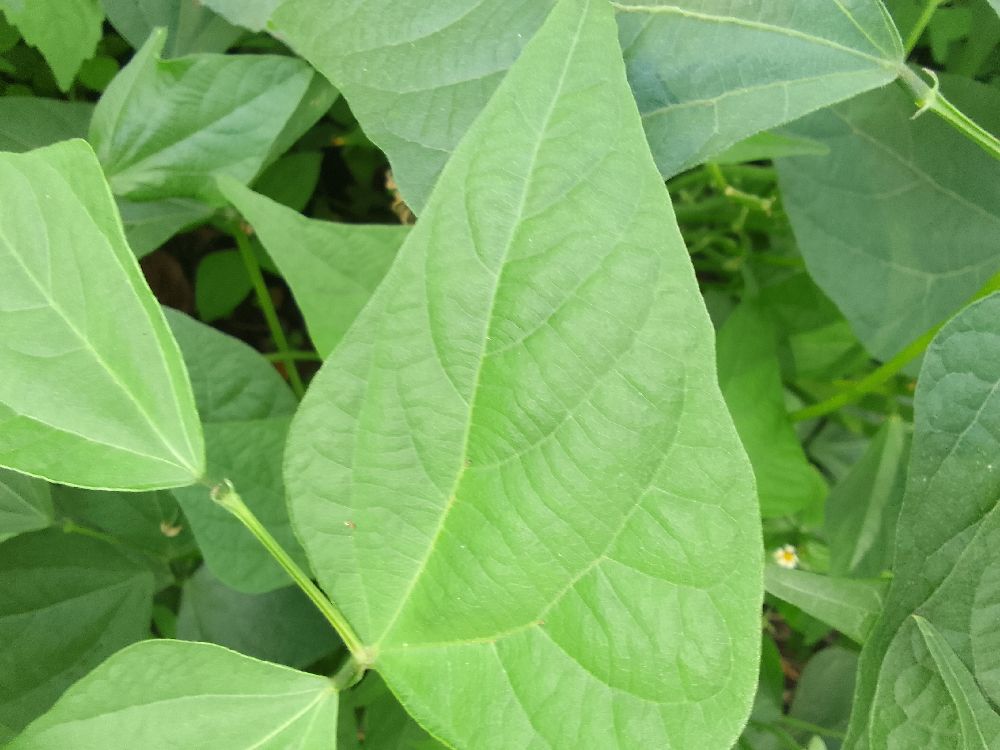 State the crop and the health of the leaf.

common bean, healthy
